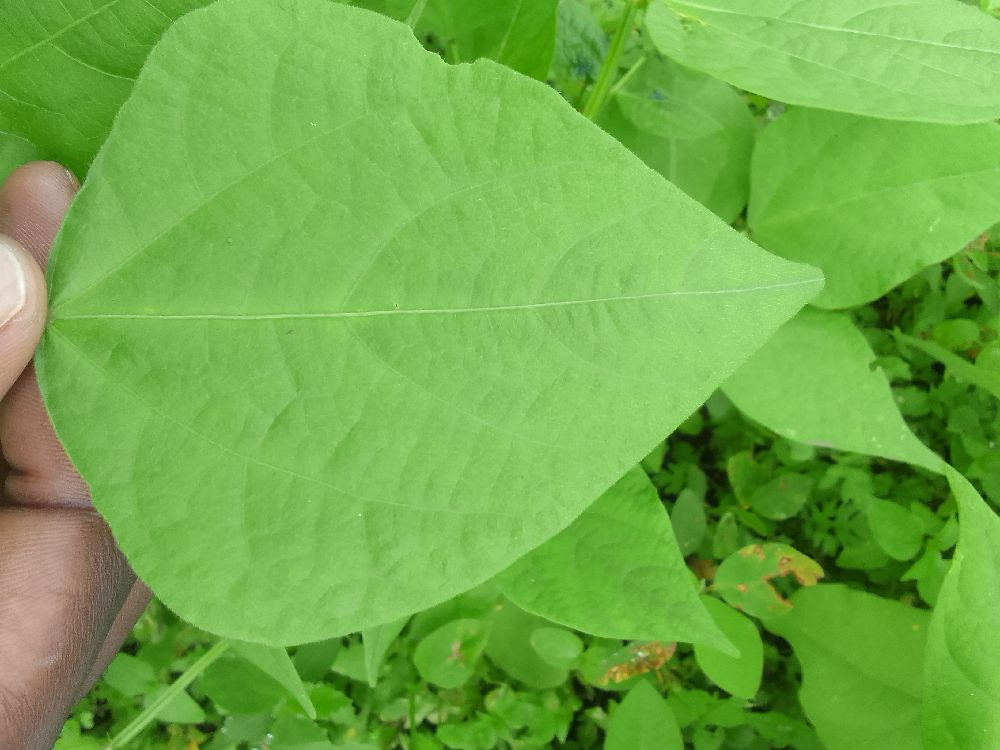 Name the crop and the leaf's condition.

common bean, healthy
